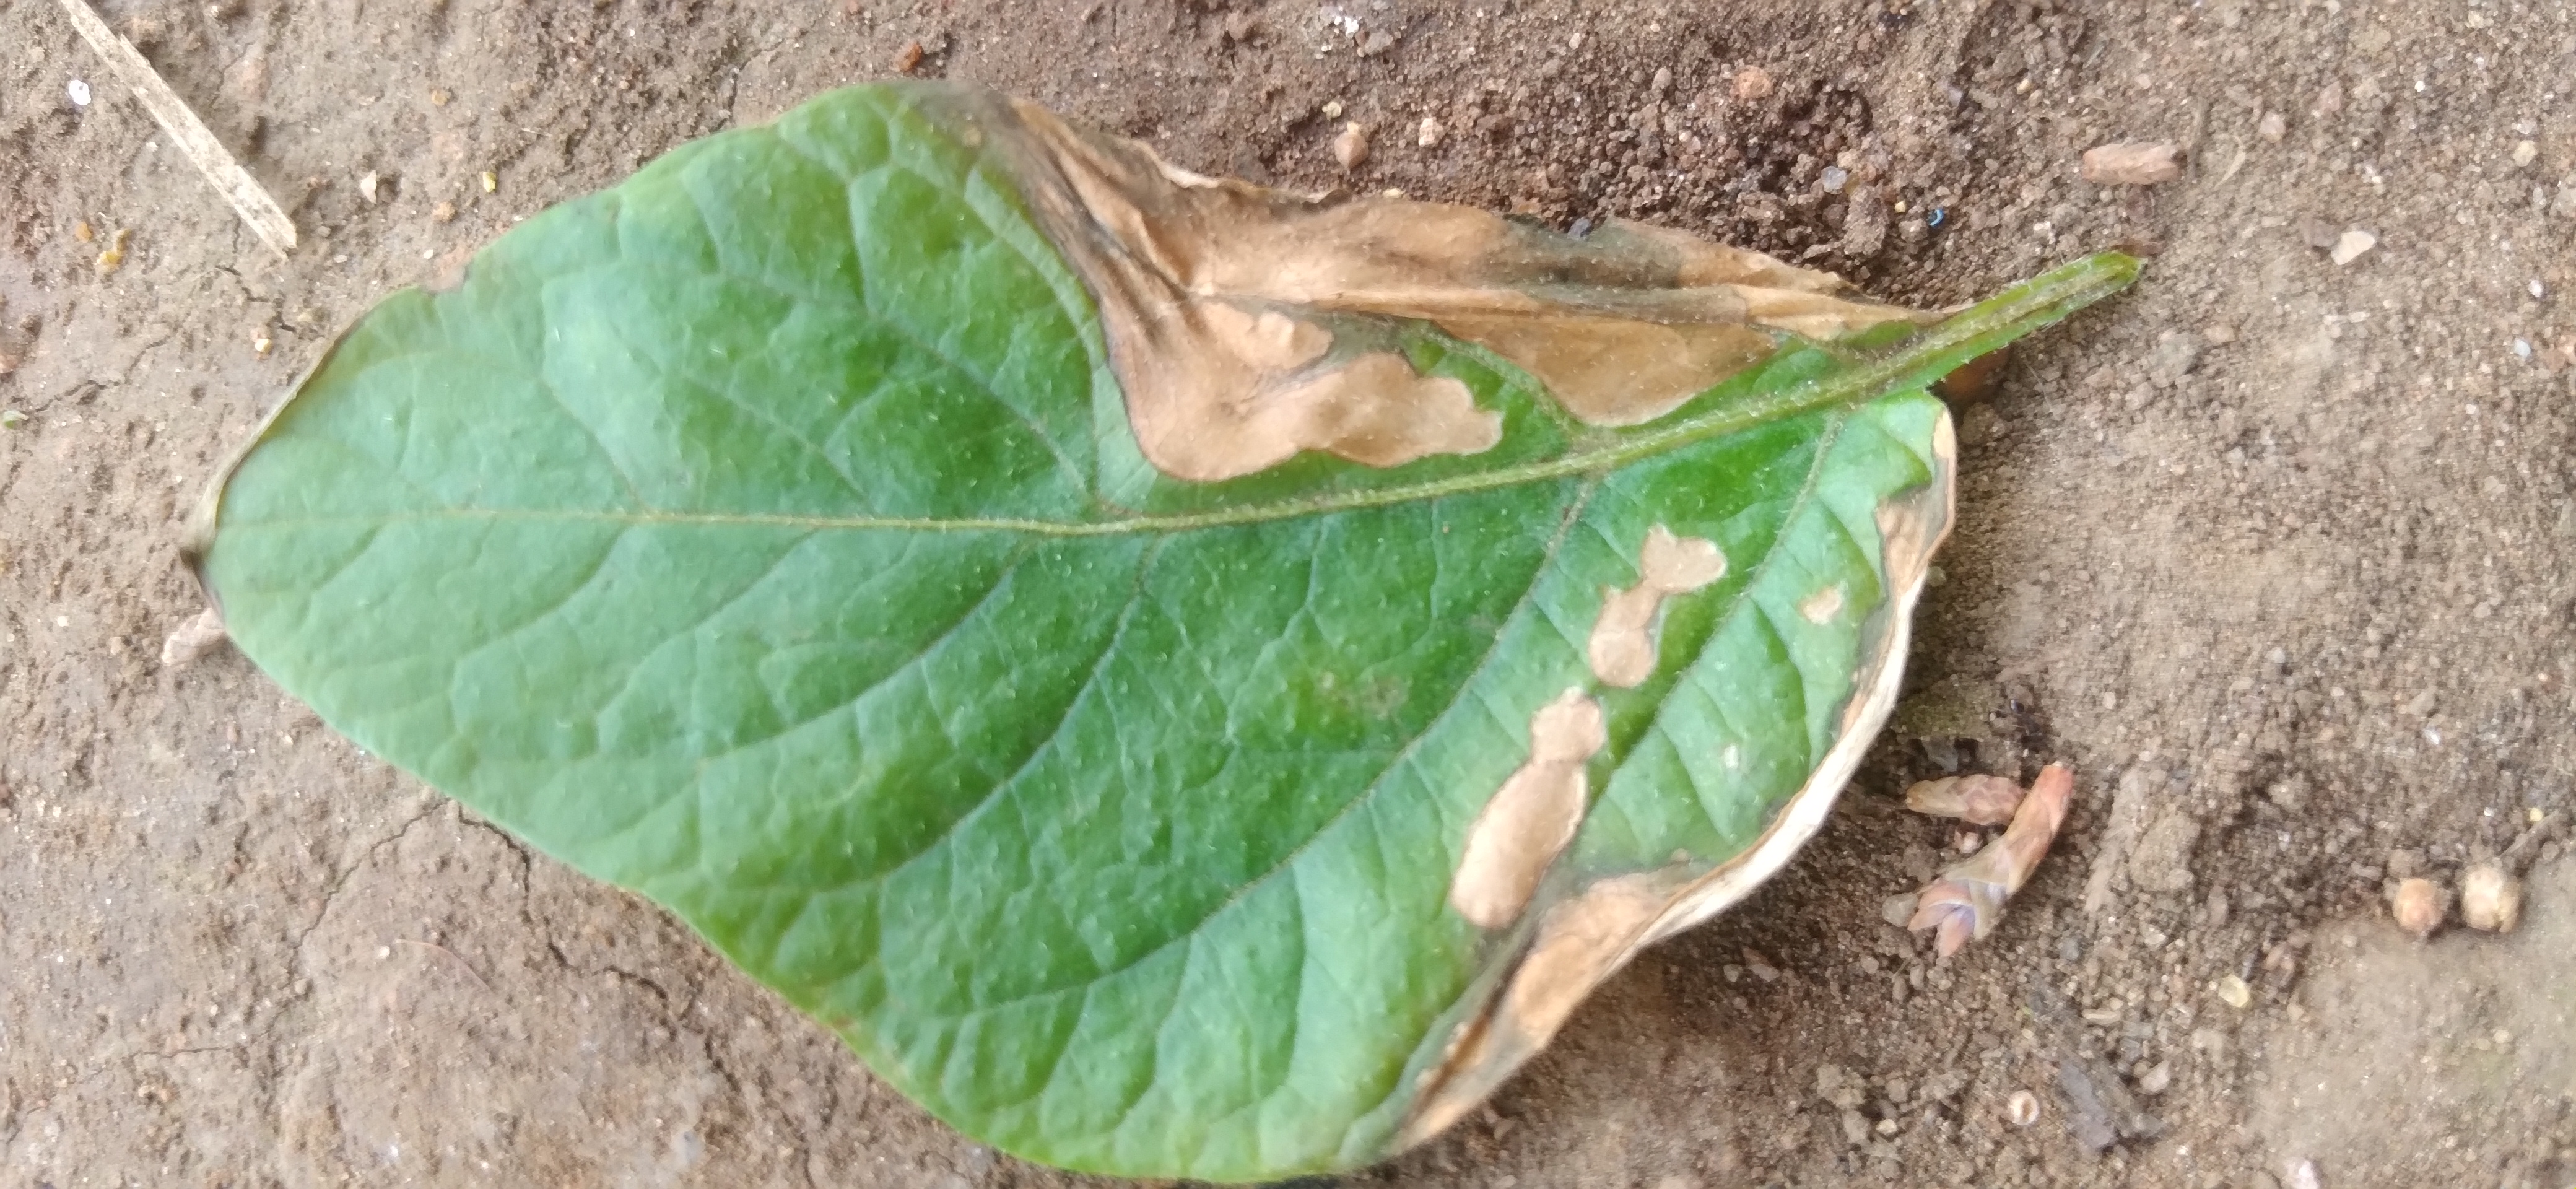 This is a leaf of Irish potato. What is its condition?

early blight
